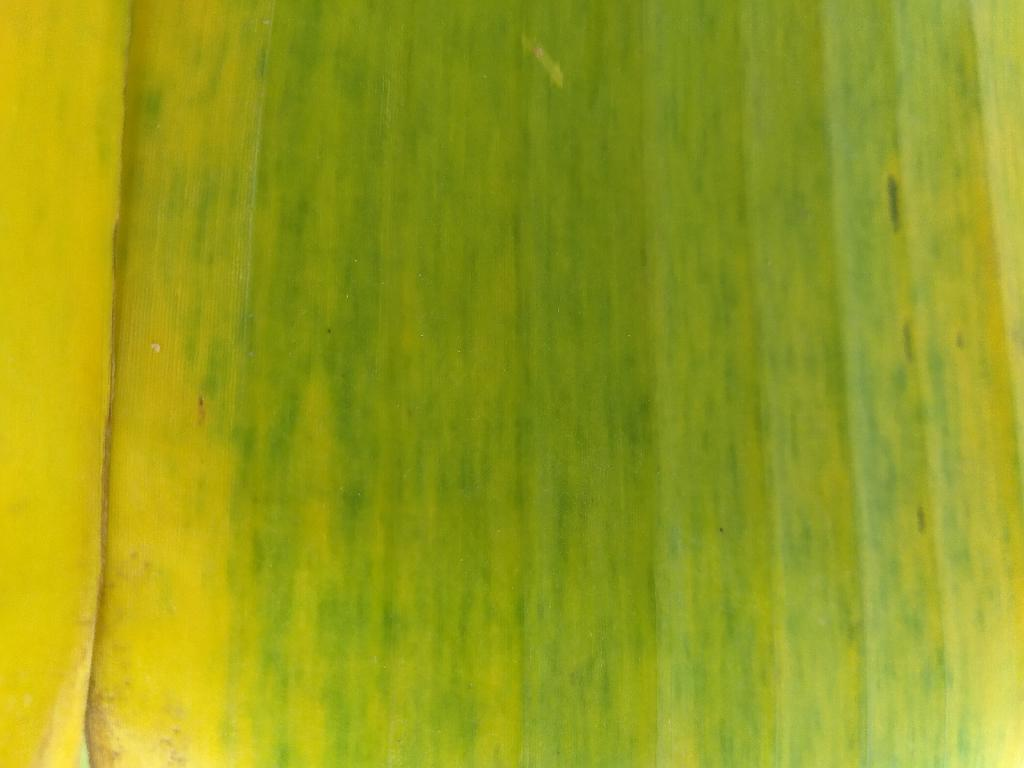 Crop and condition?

banana, fusarium wilt race 1
